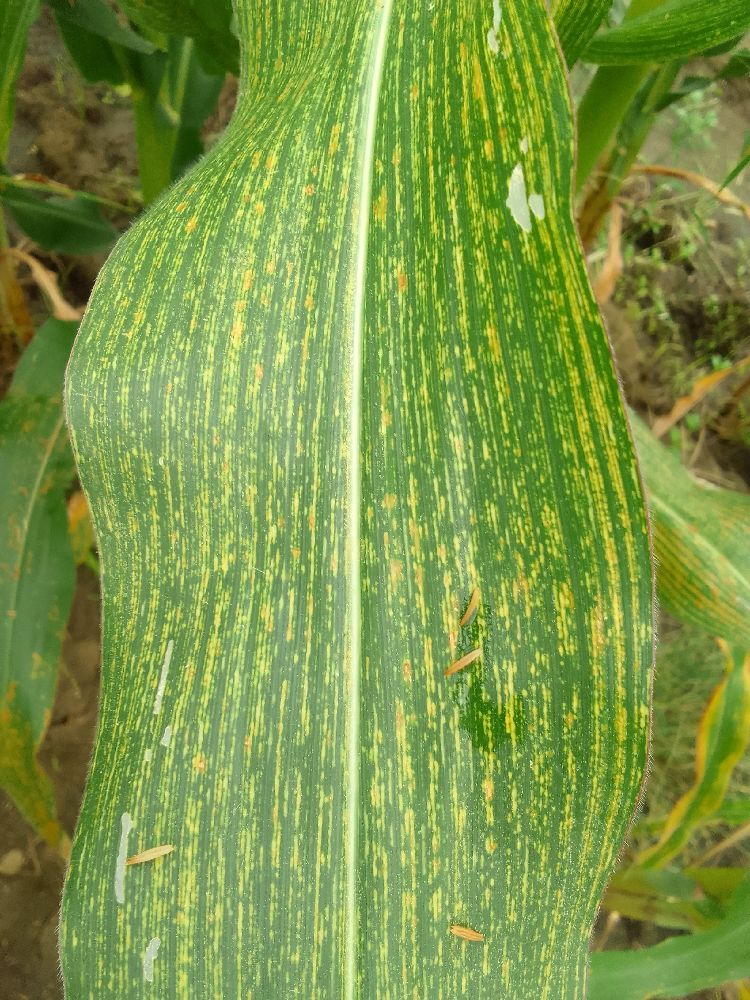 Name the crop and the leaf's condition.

maize, maize streak virus
